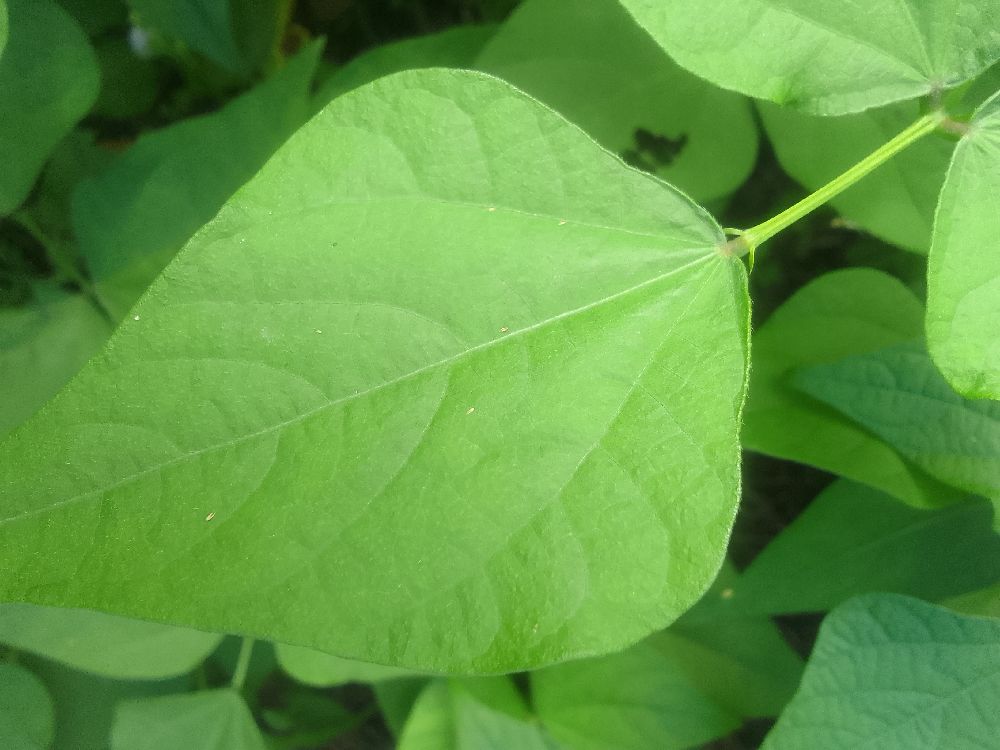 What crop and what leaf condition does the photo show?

common bean, healthy
